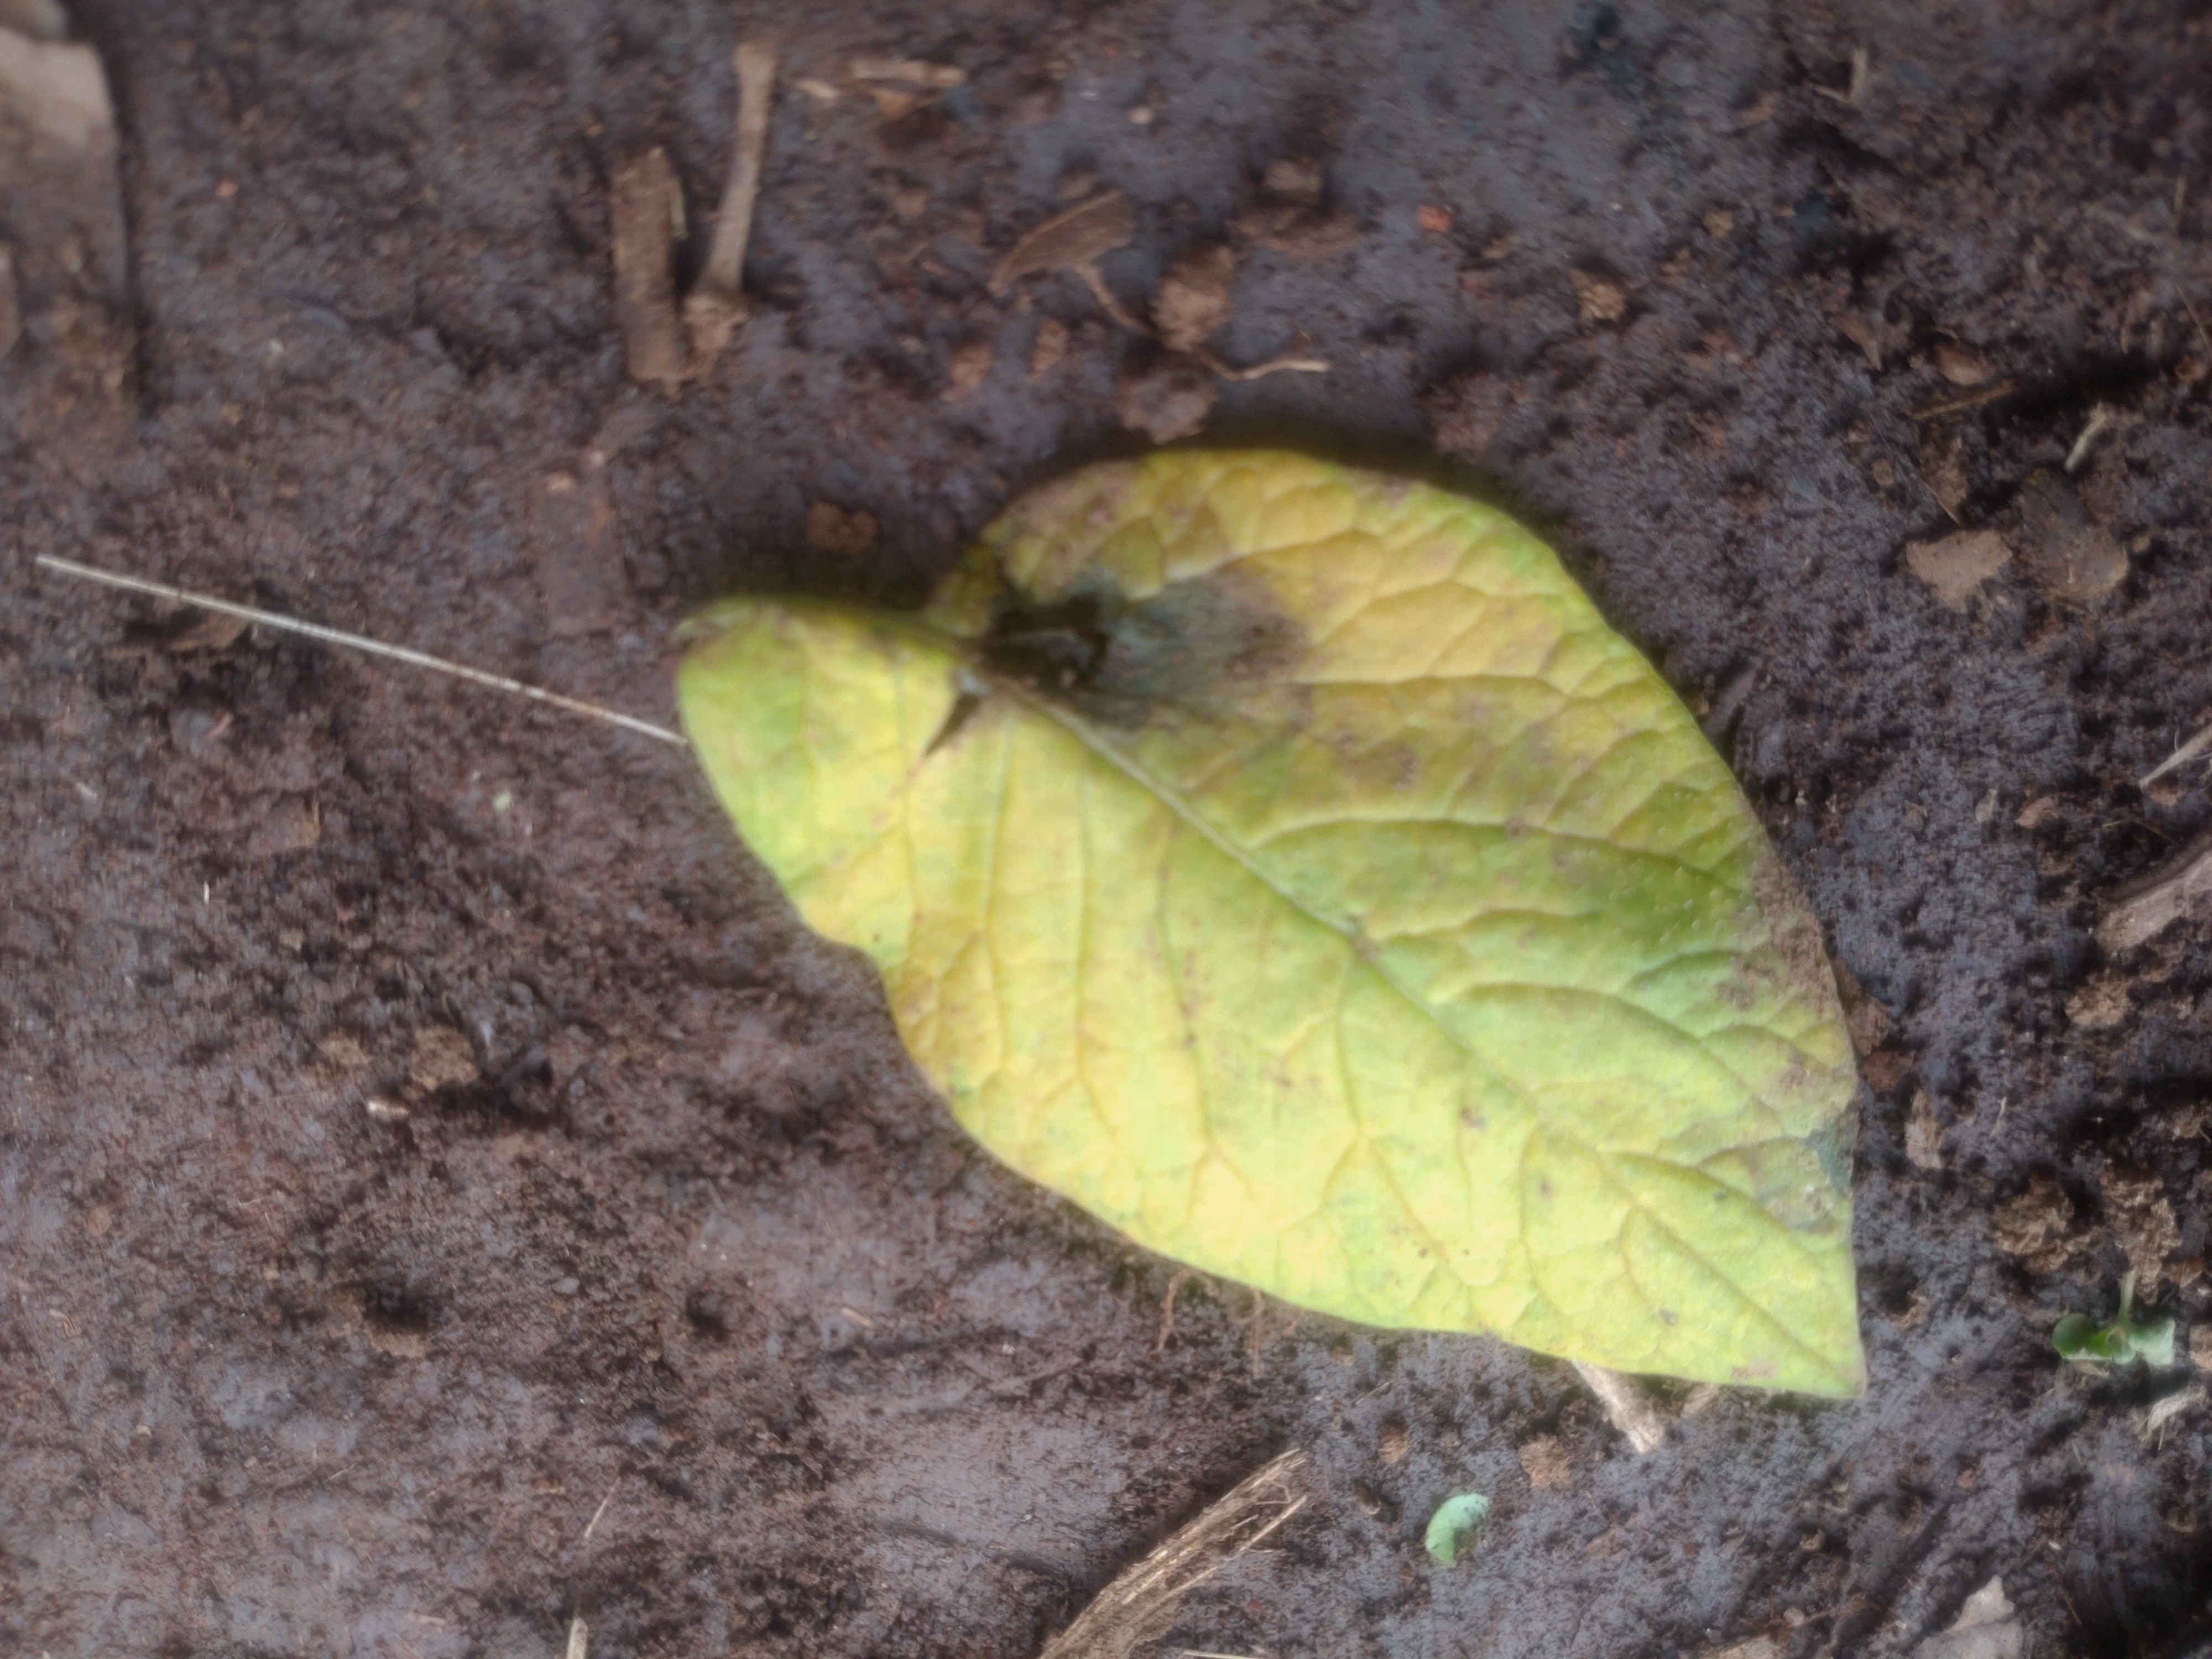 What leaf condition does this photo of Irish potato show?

late blight
